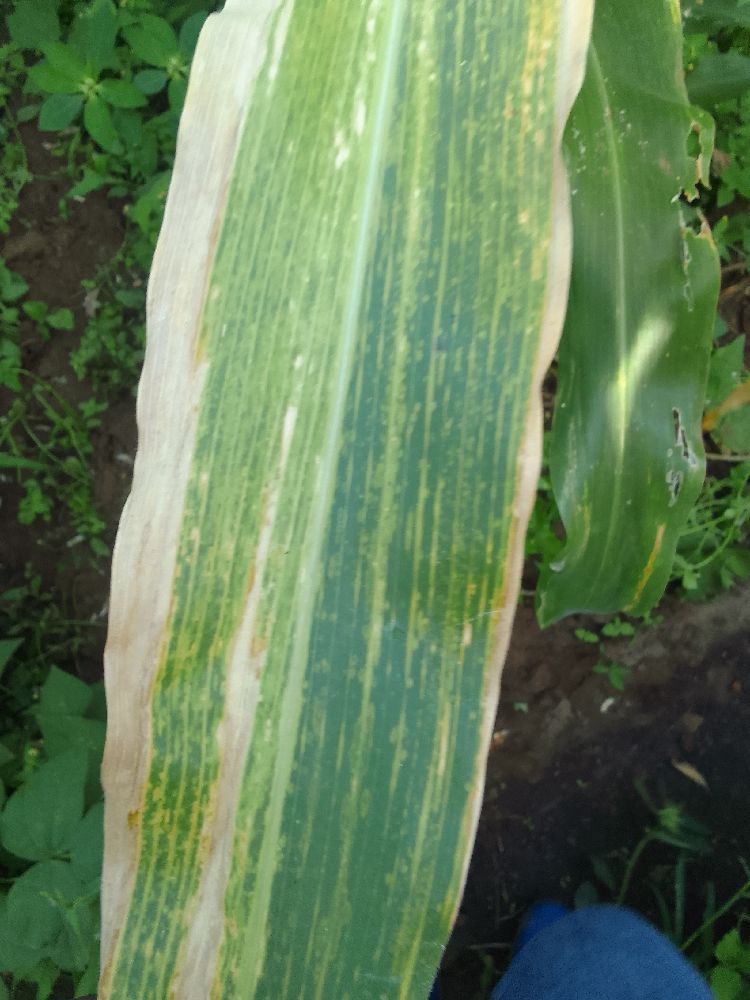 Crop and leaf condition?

maize, maize lethal necrosis
